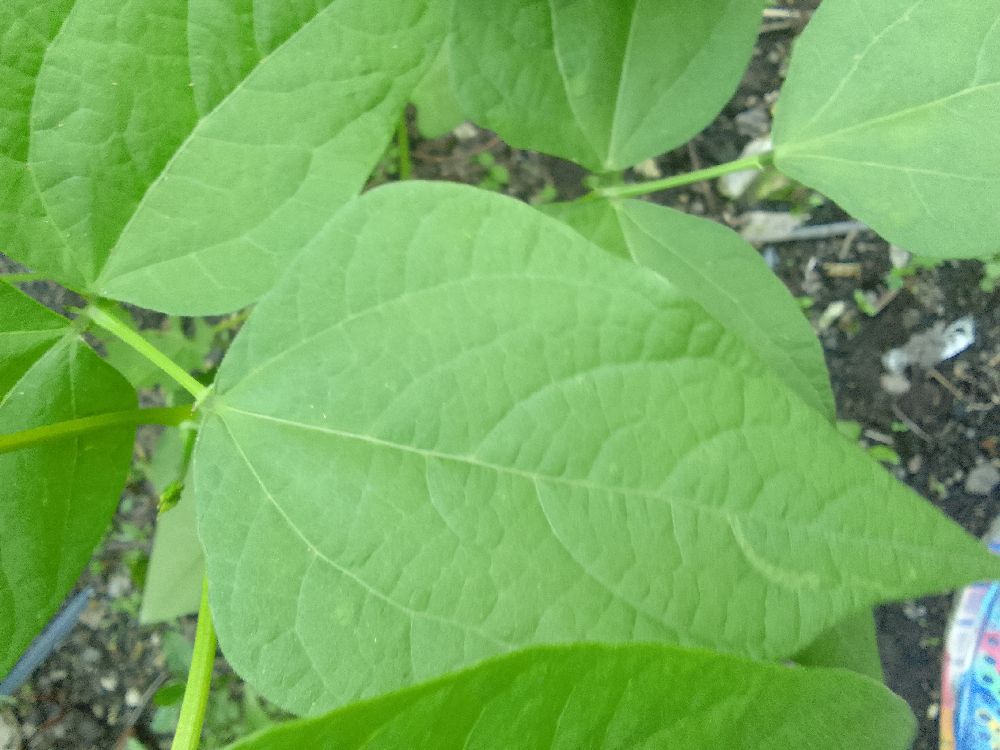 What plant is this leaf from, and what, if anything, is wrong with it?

common bean, healthy
